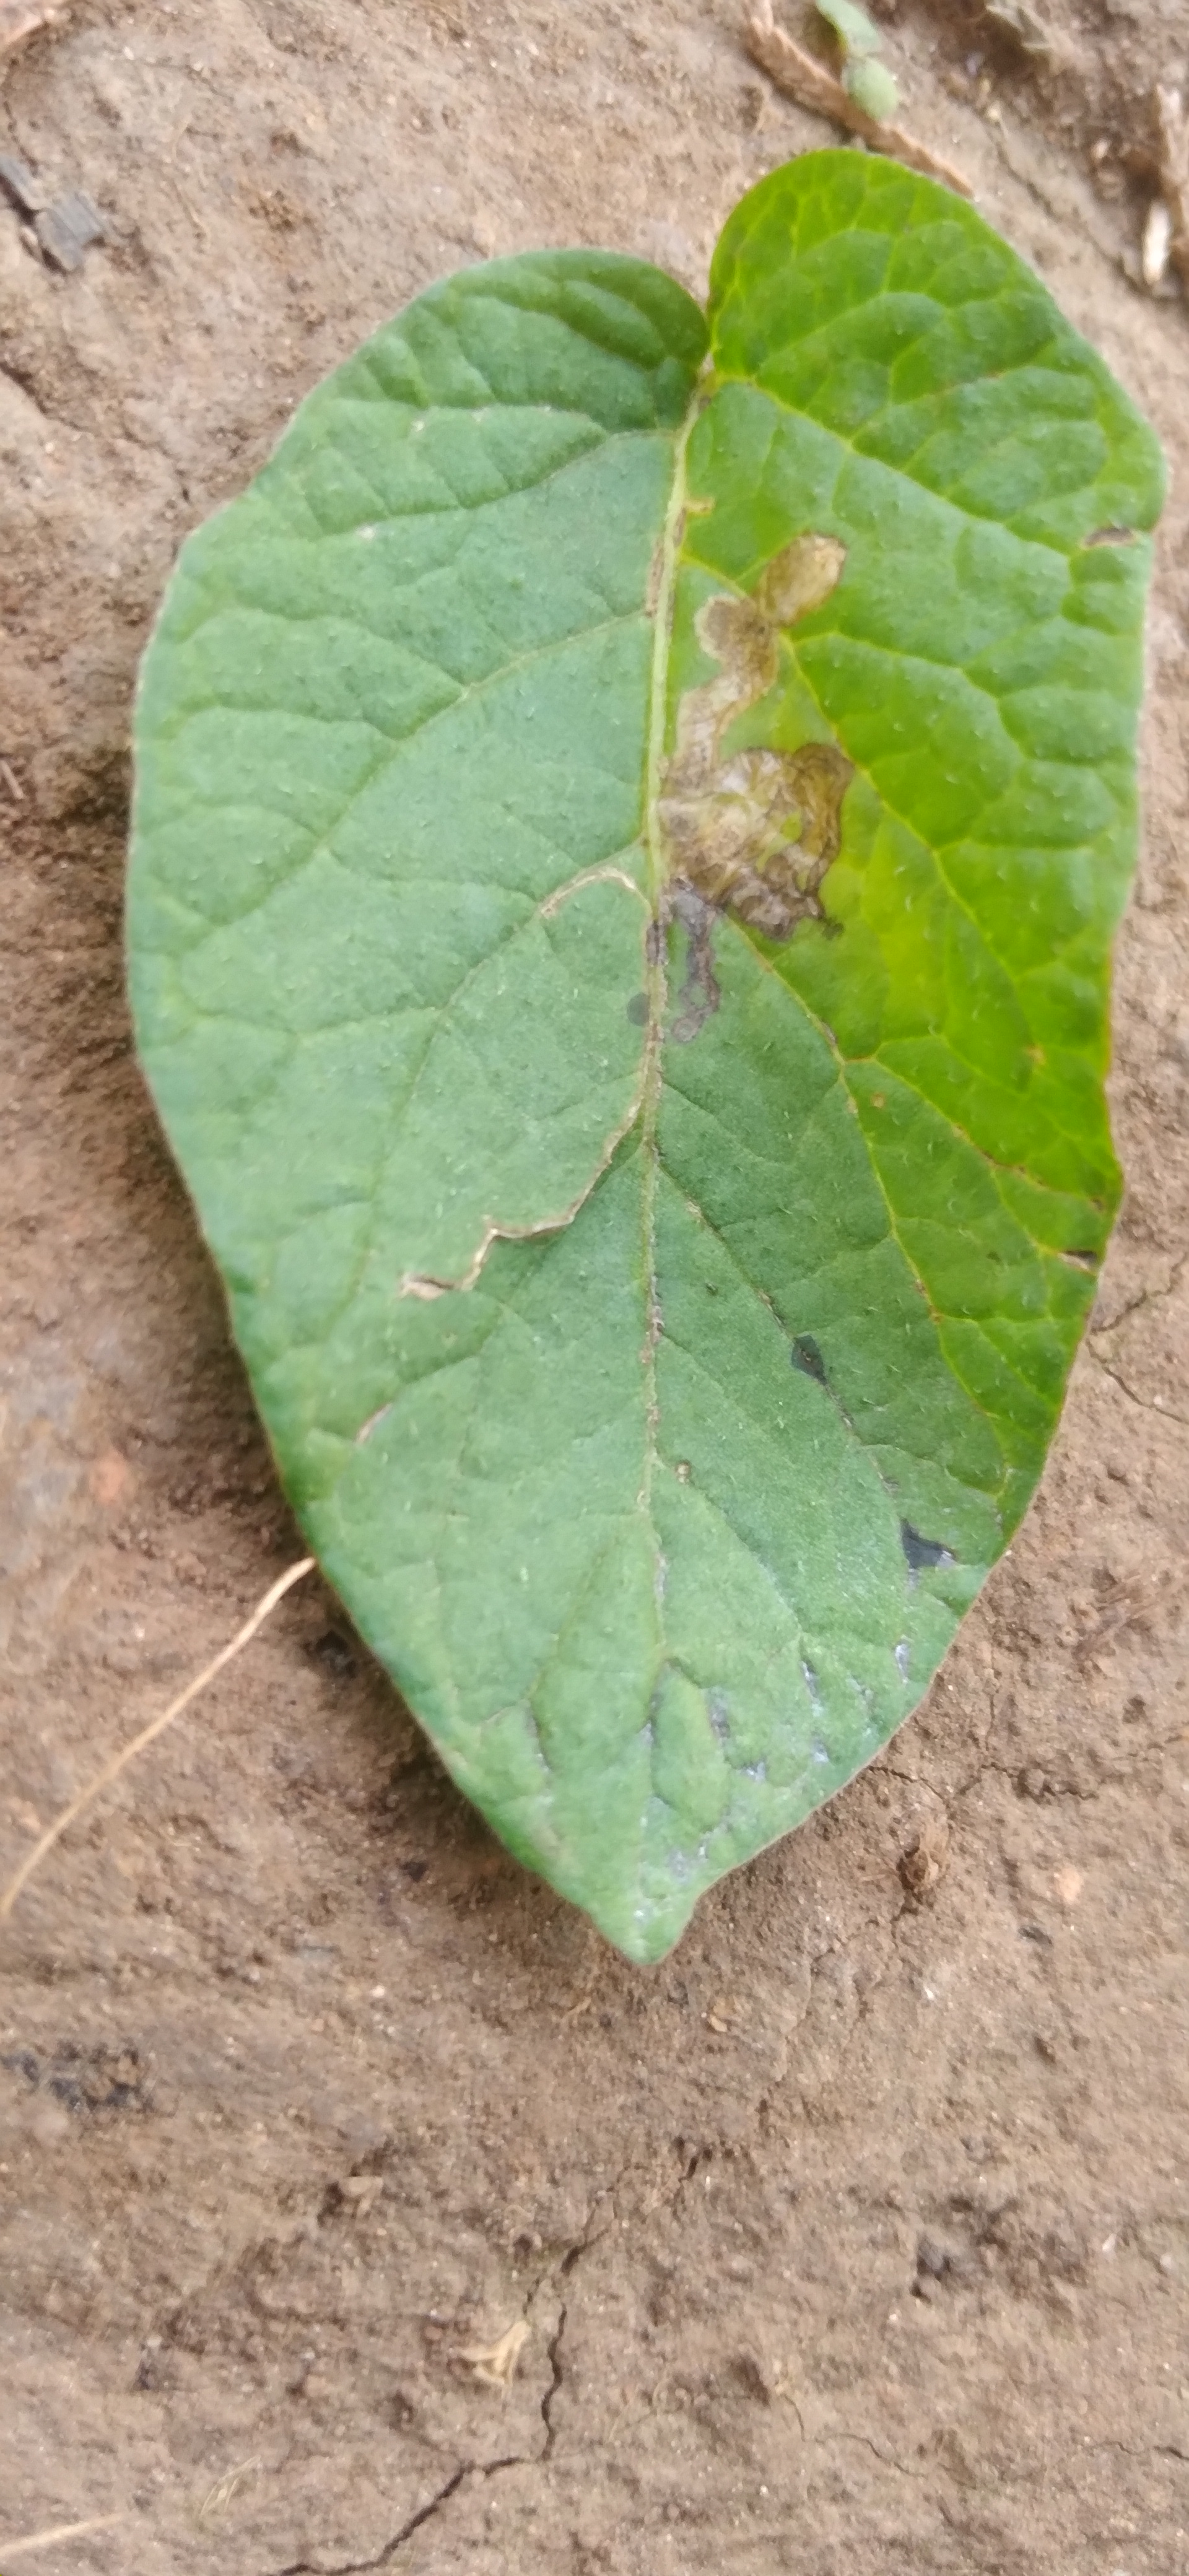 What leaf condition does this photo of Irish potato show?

early blight
